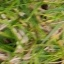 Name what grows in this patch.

grass
